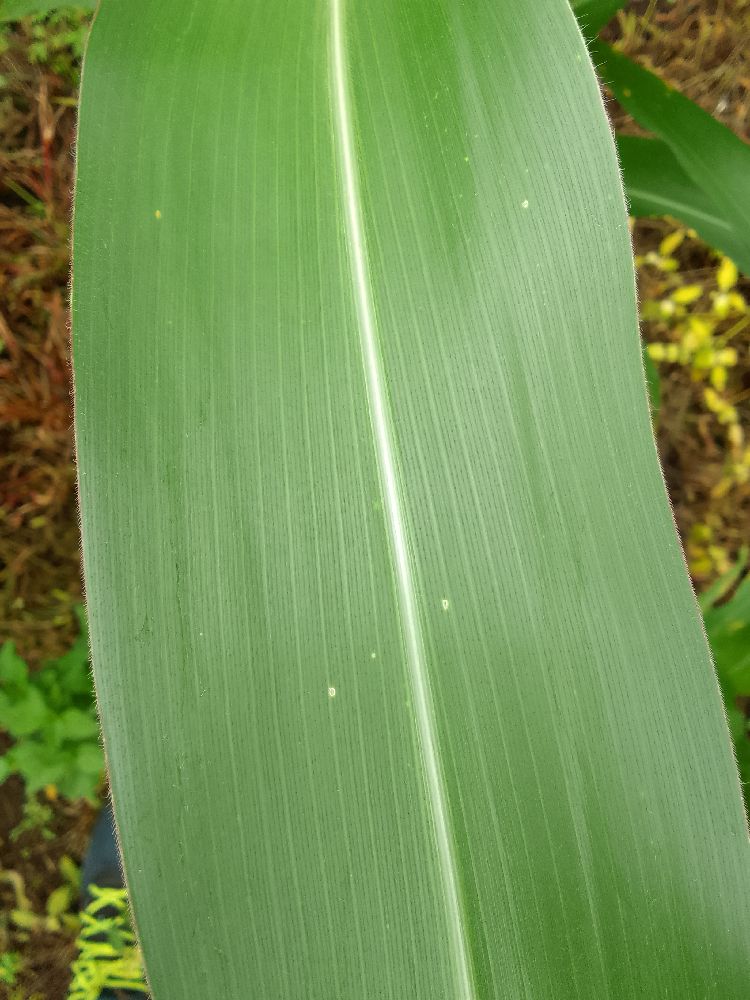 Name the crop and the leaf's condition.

maize, healthy
